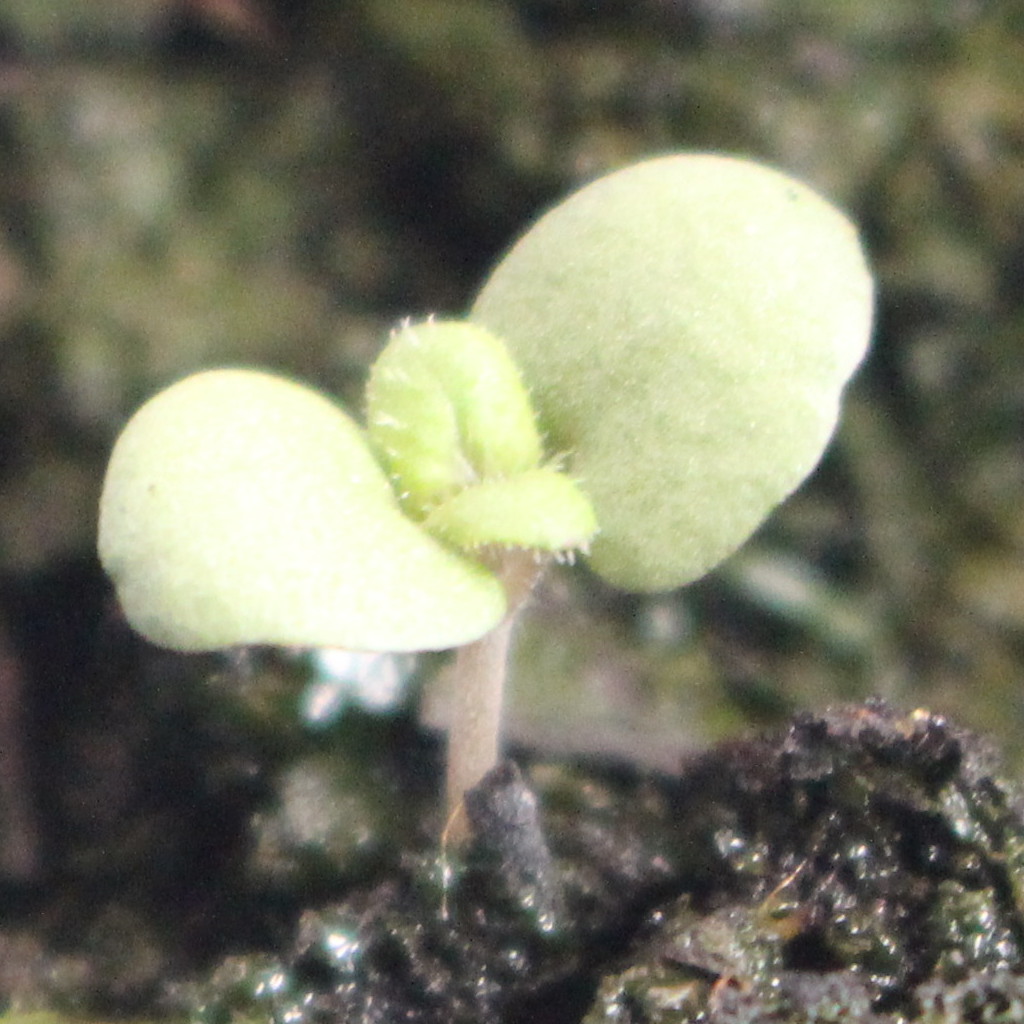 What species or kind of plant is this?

Veronica persica
